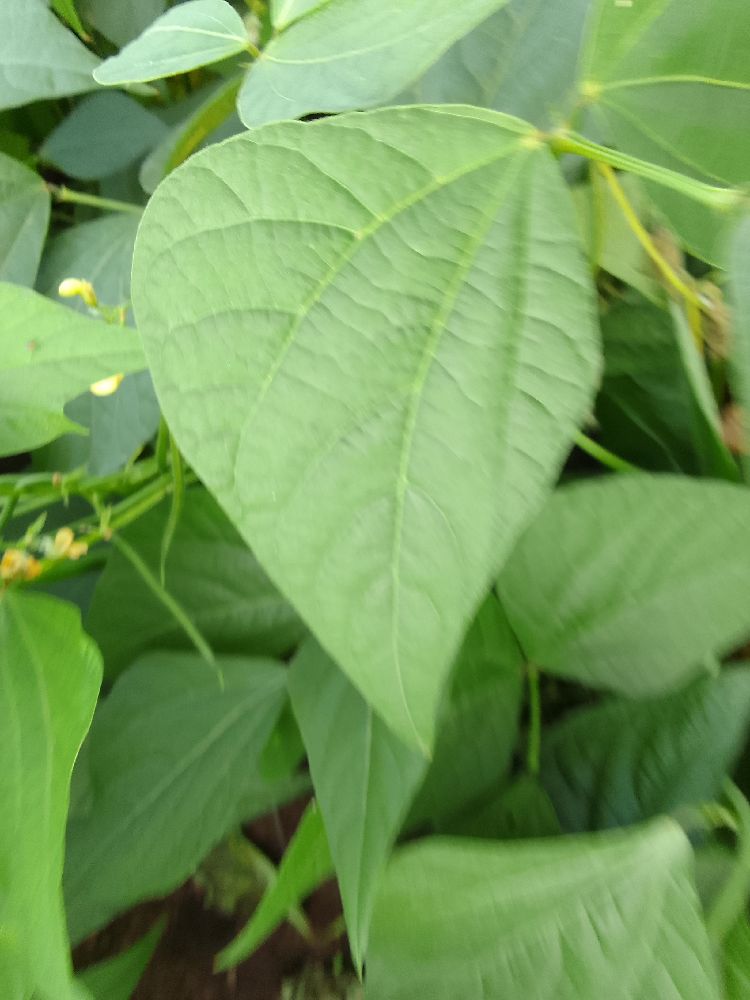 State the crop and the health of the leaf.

common bean, healthy
